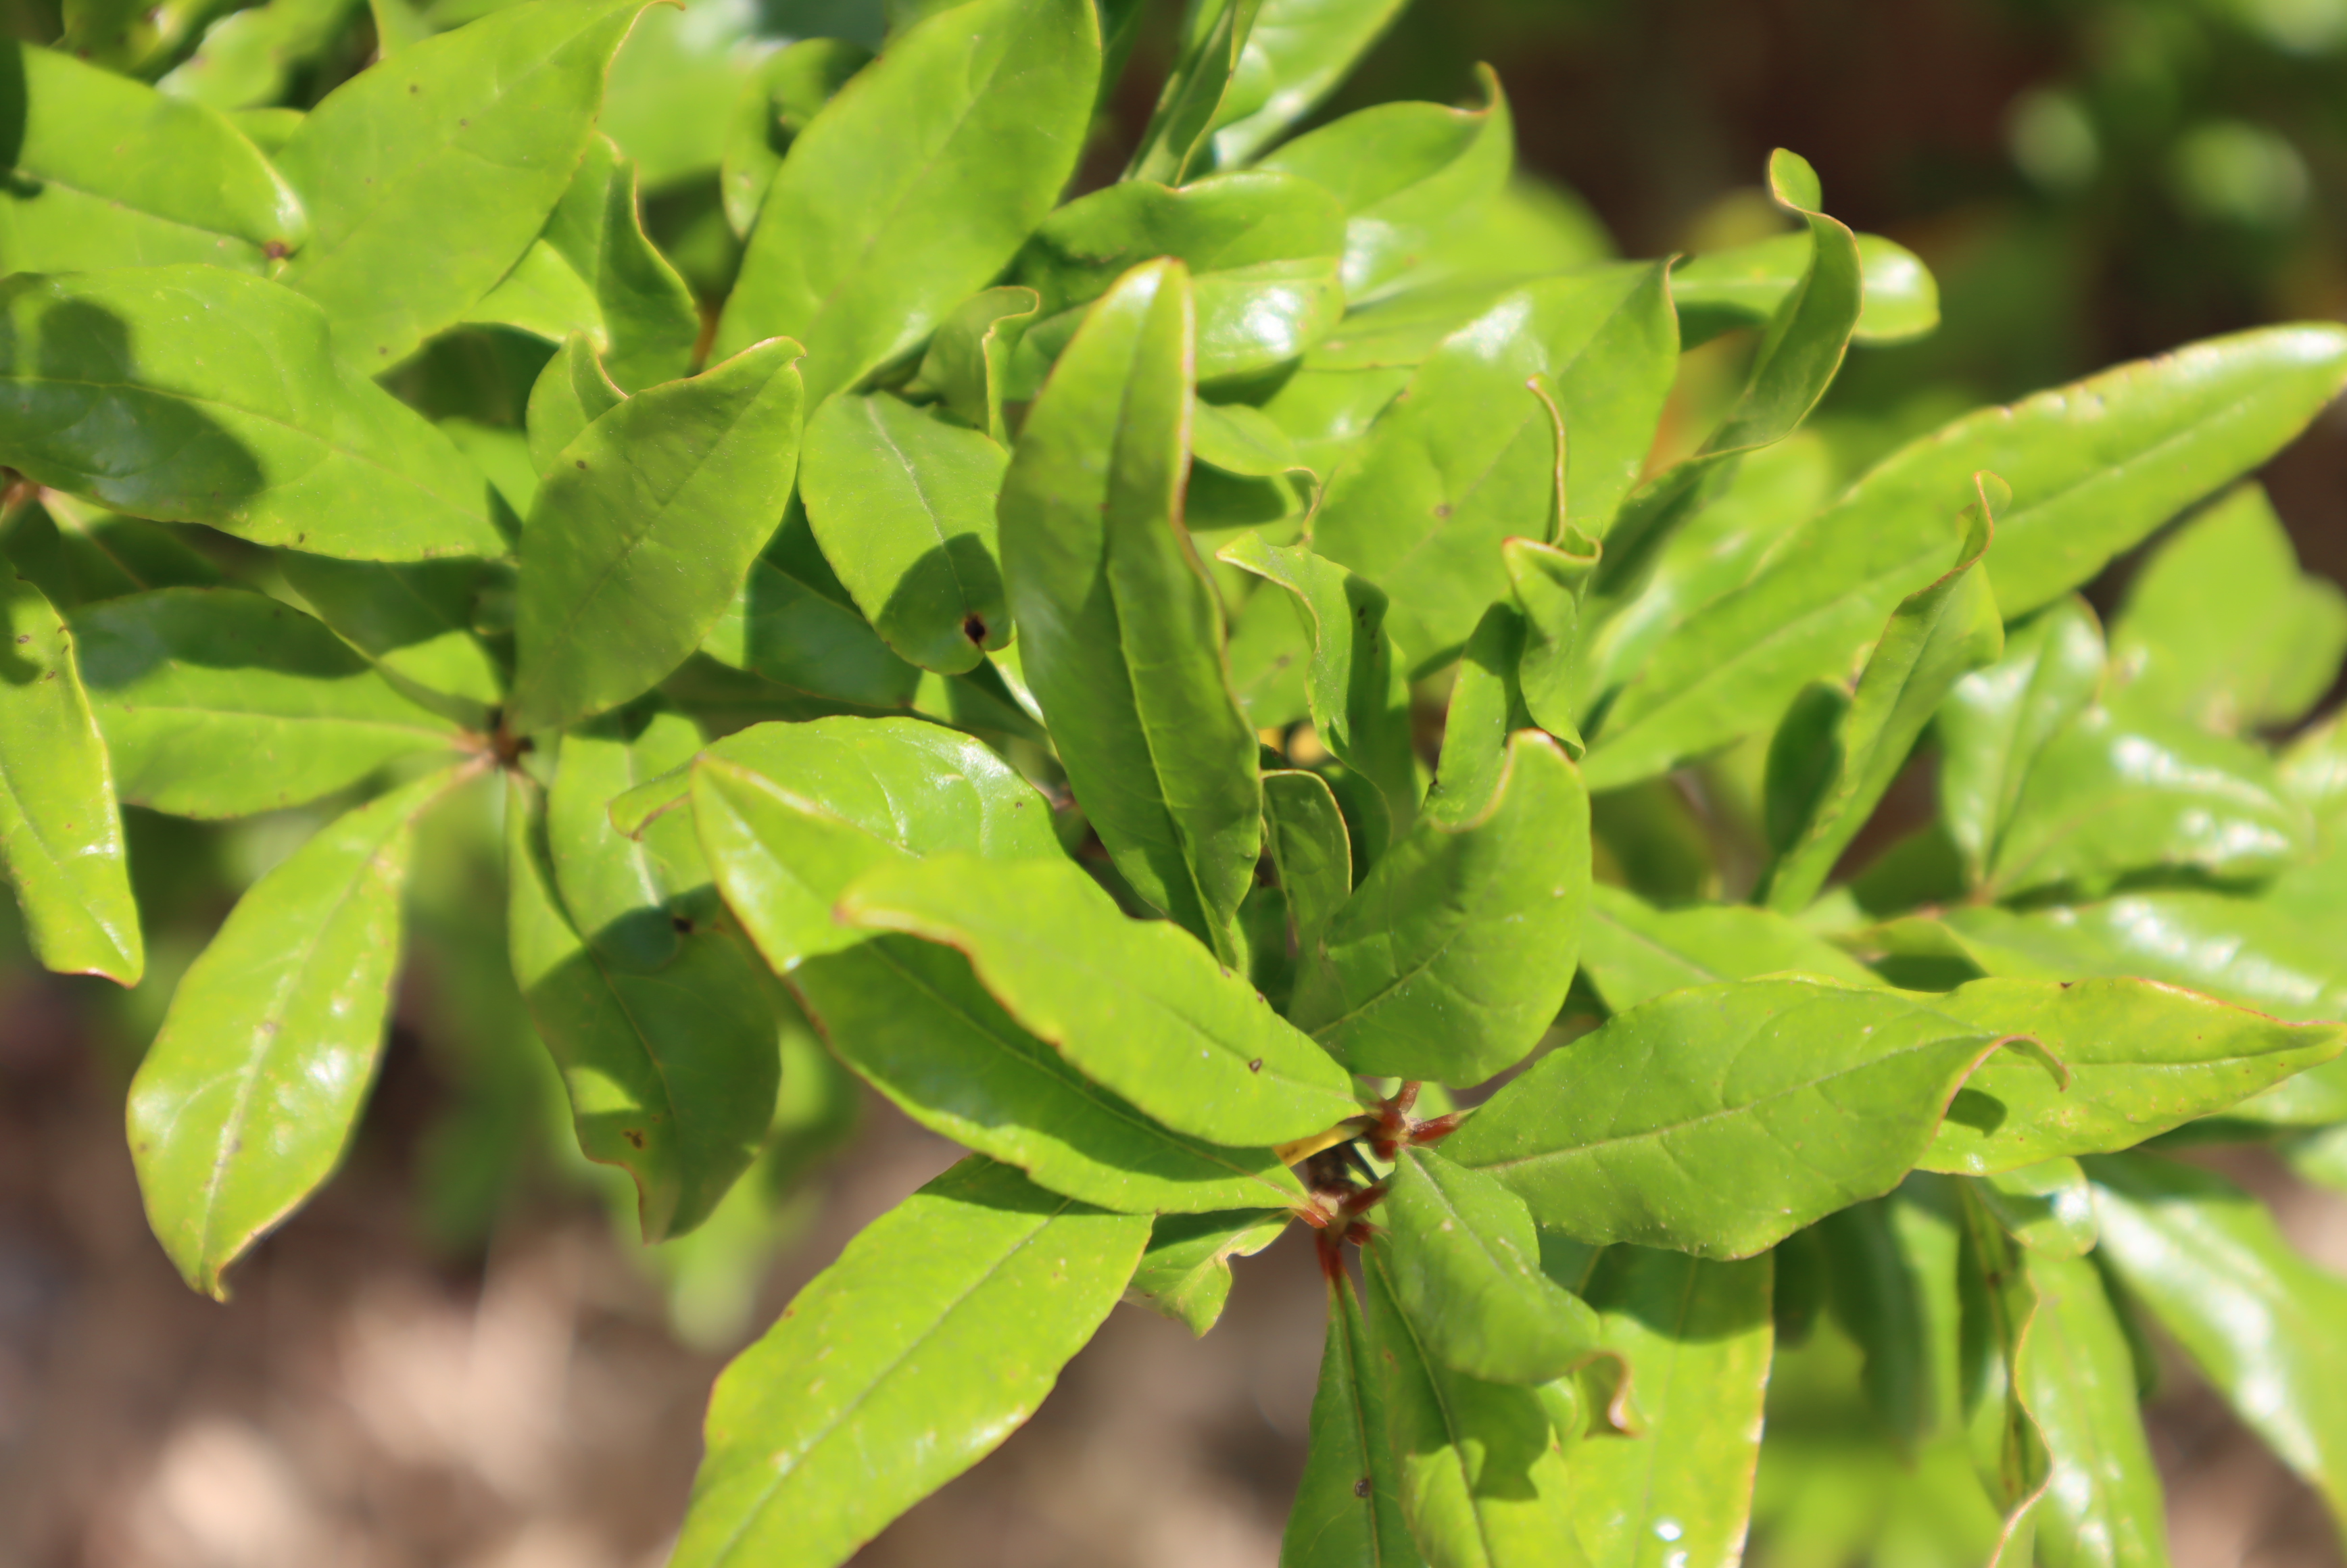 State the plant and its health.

pomegranate, aphids, coniella granati
